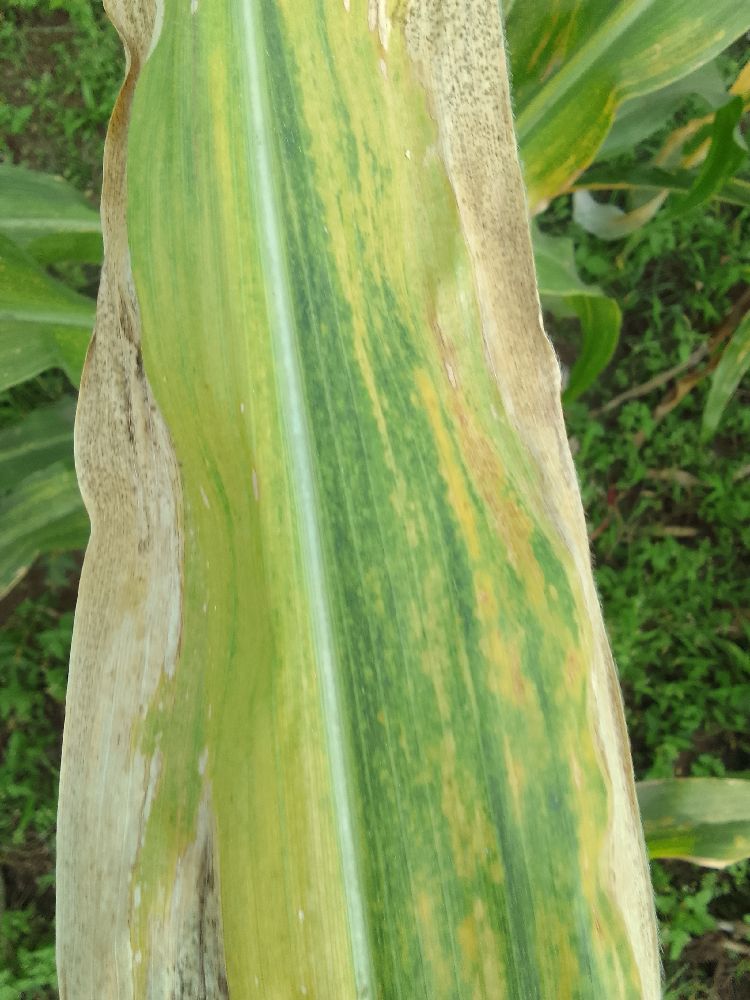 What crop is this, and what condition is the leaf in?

maize, maize lethal necrosis
